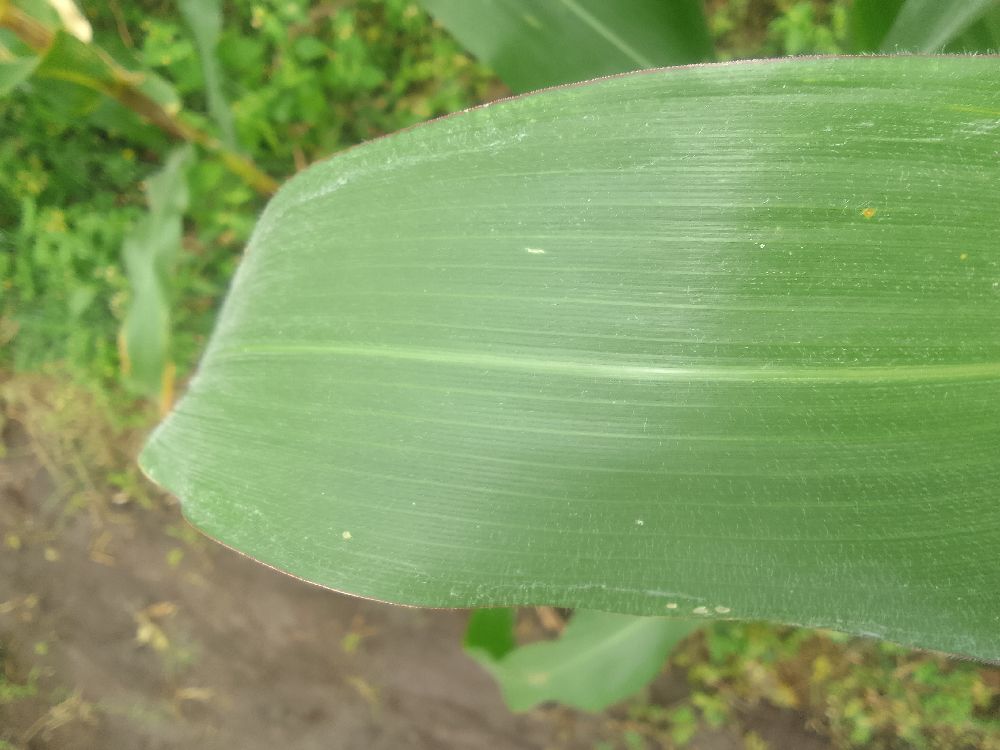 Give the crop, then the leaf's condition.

maize, healthy
